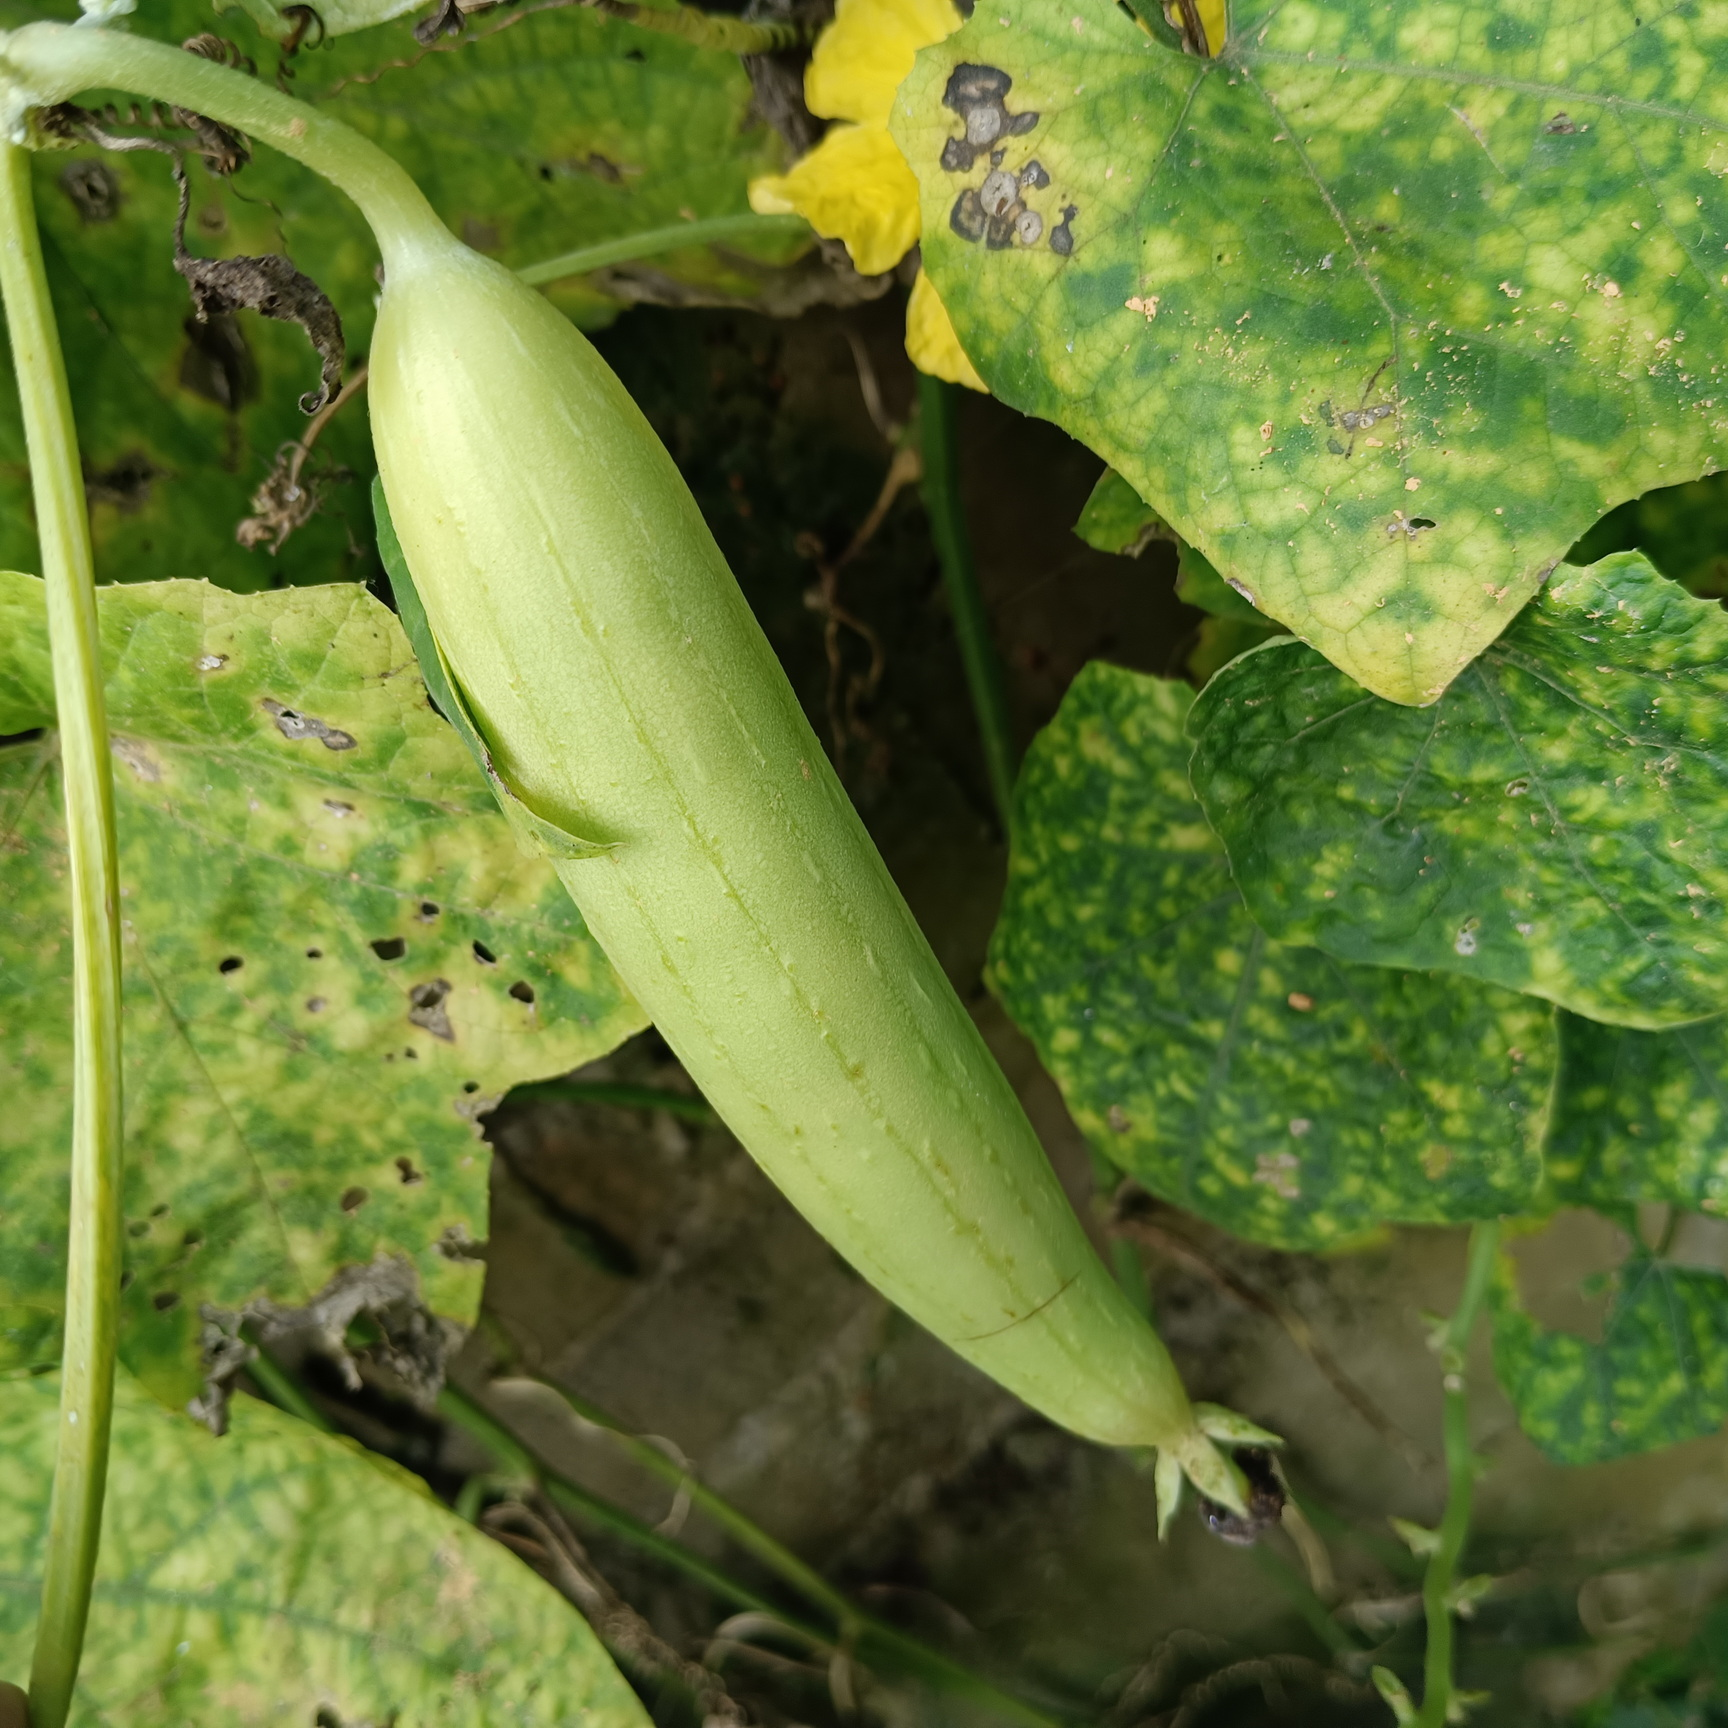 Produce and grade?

luffa, fresh
